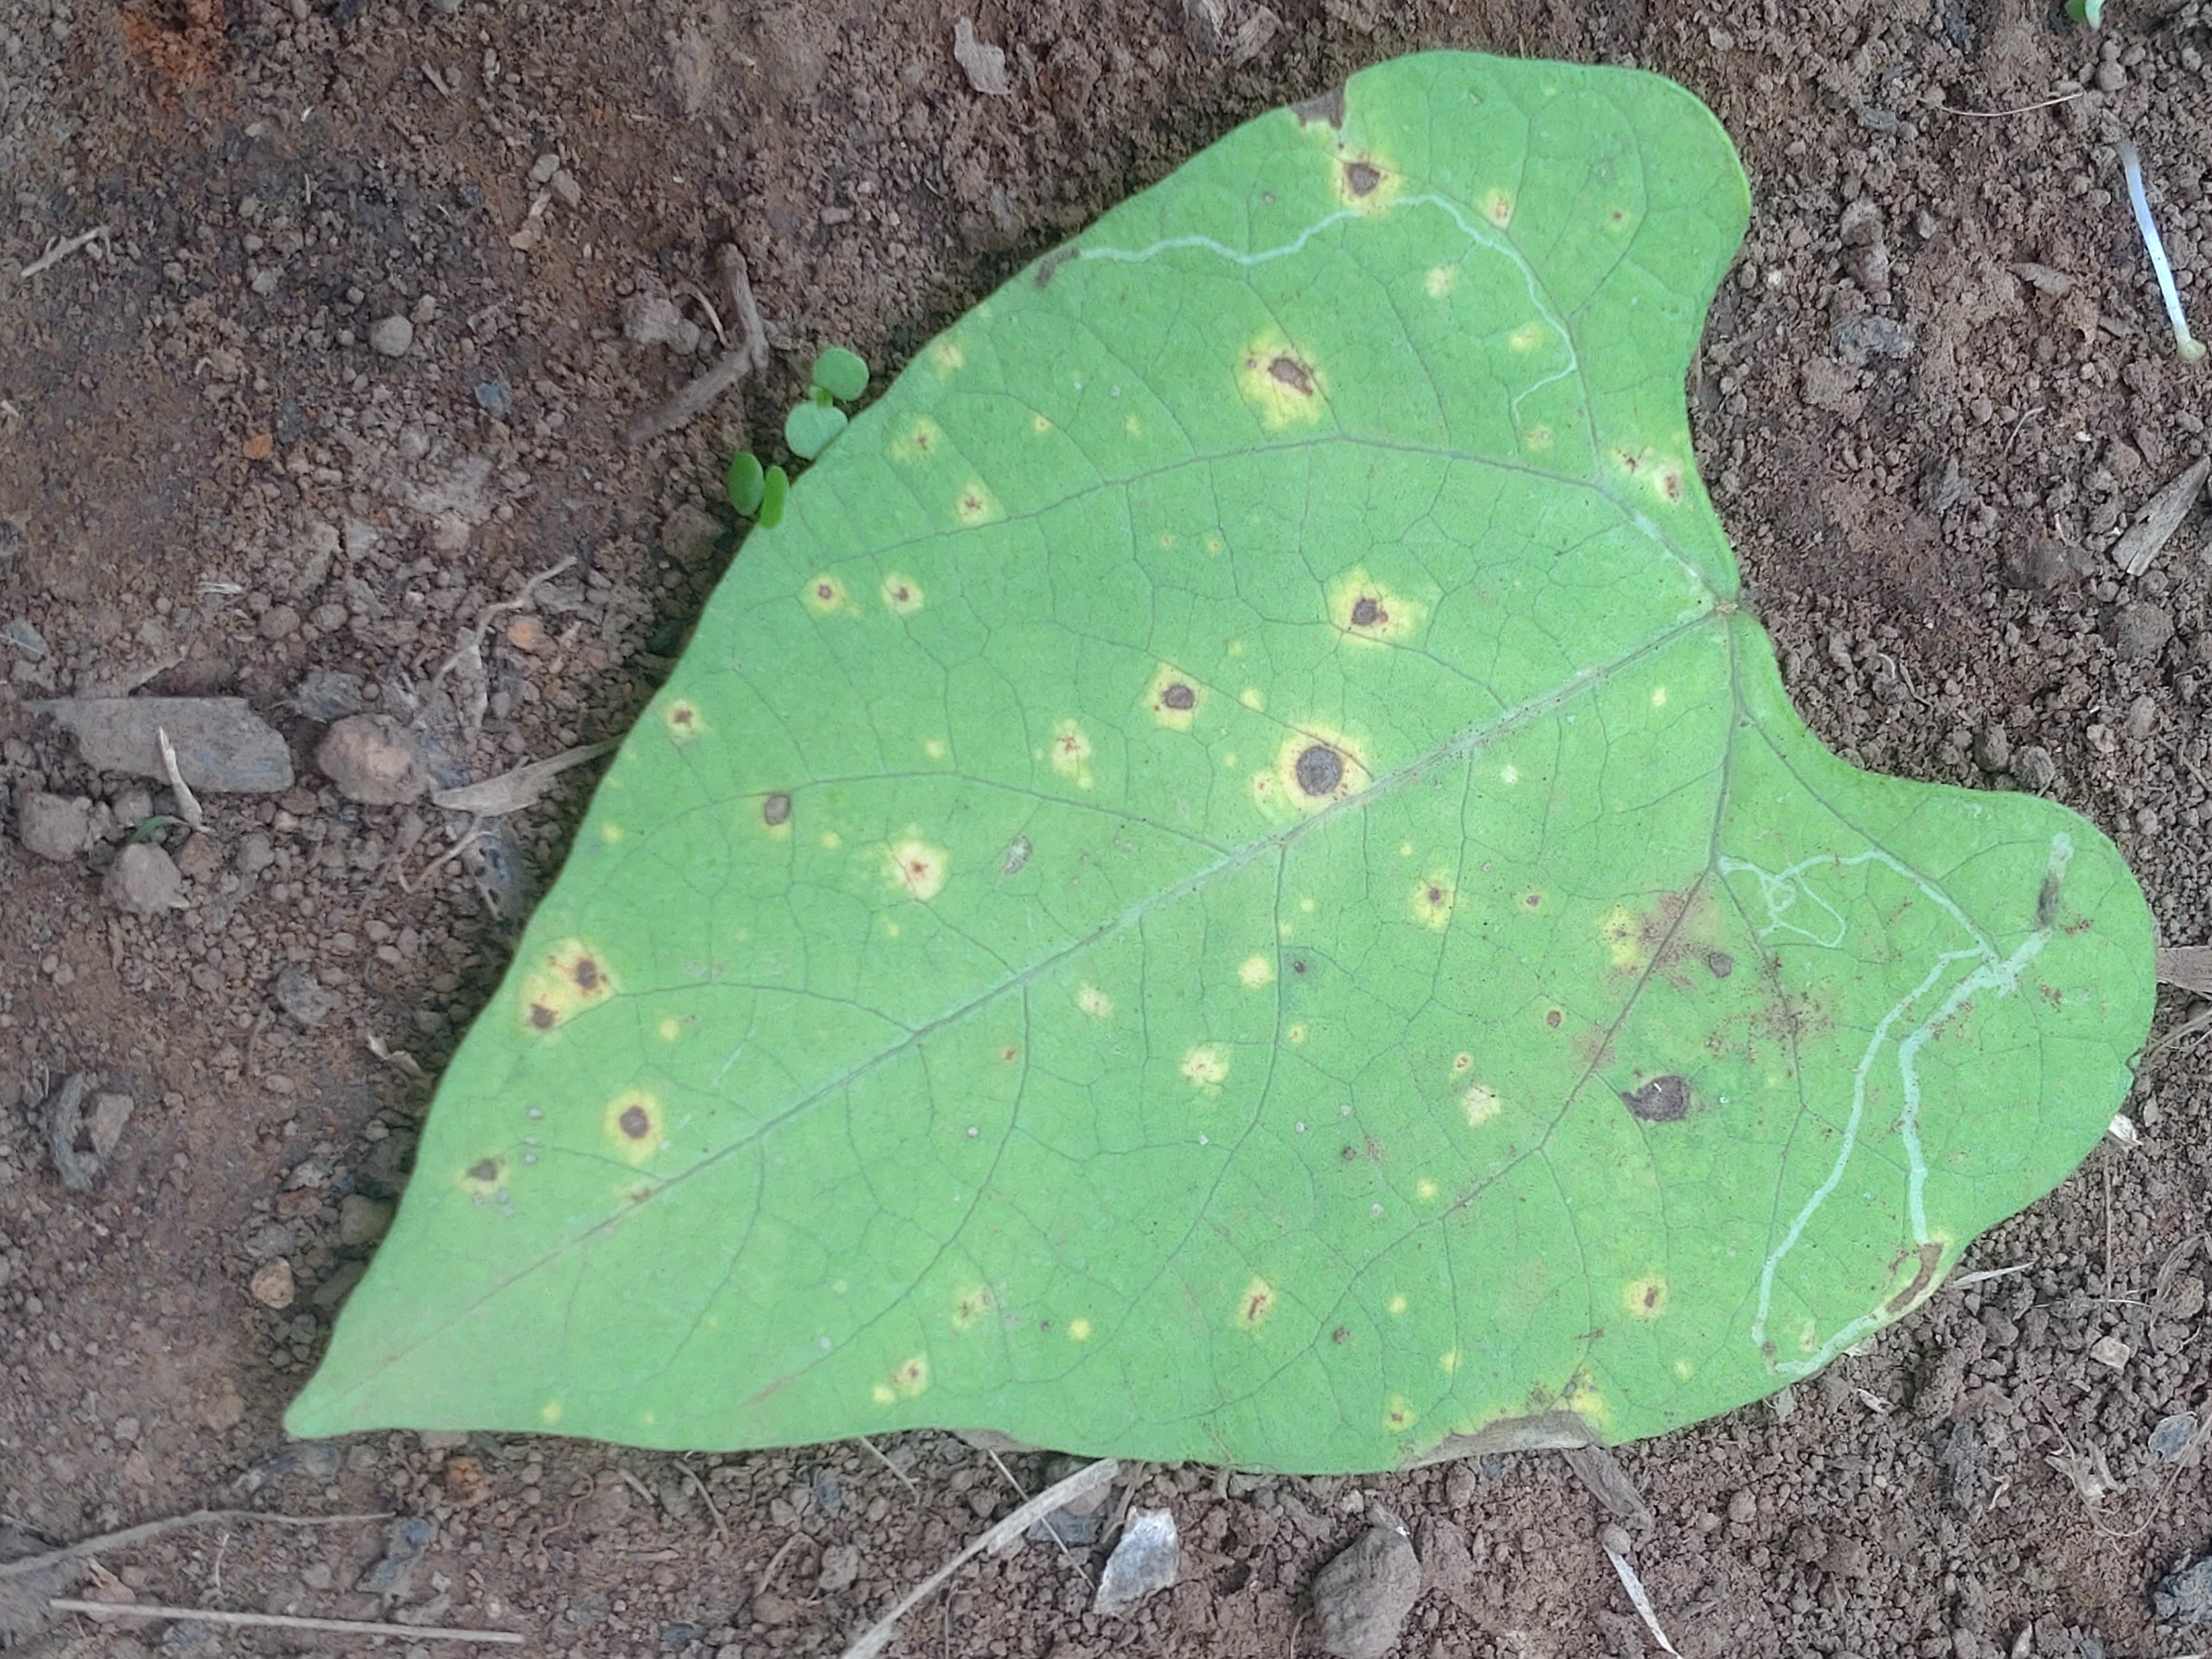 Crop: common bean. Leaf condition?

rust
